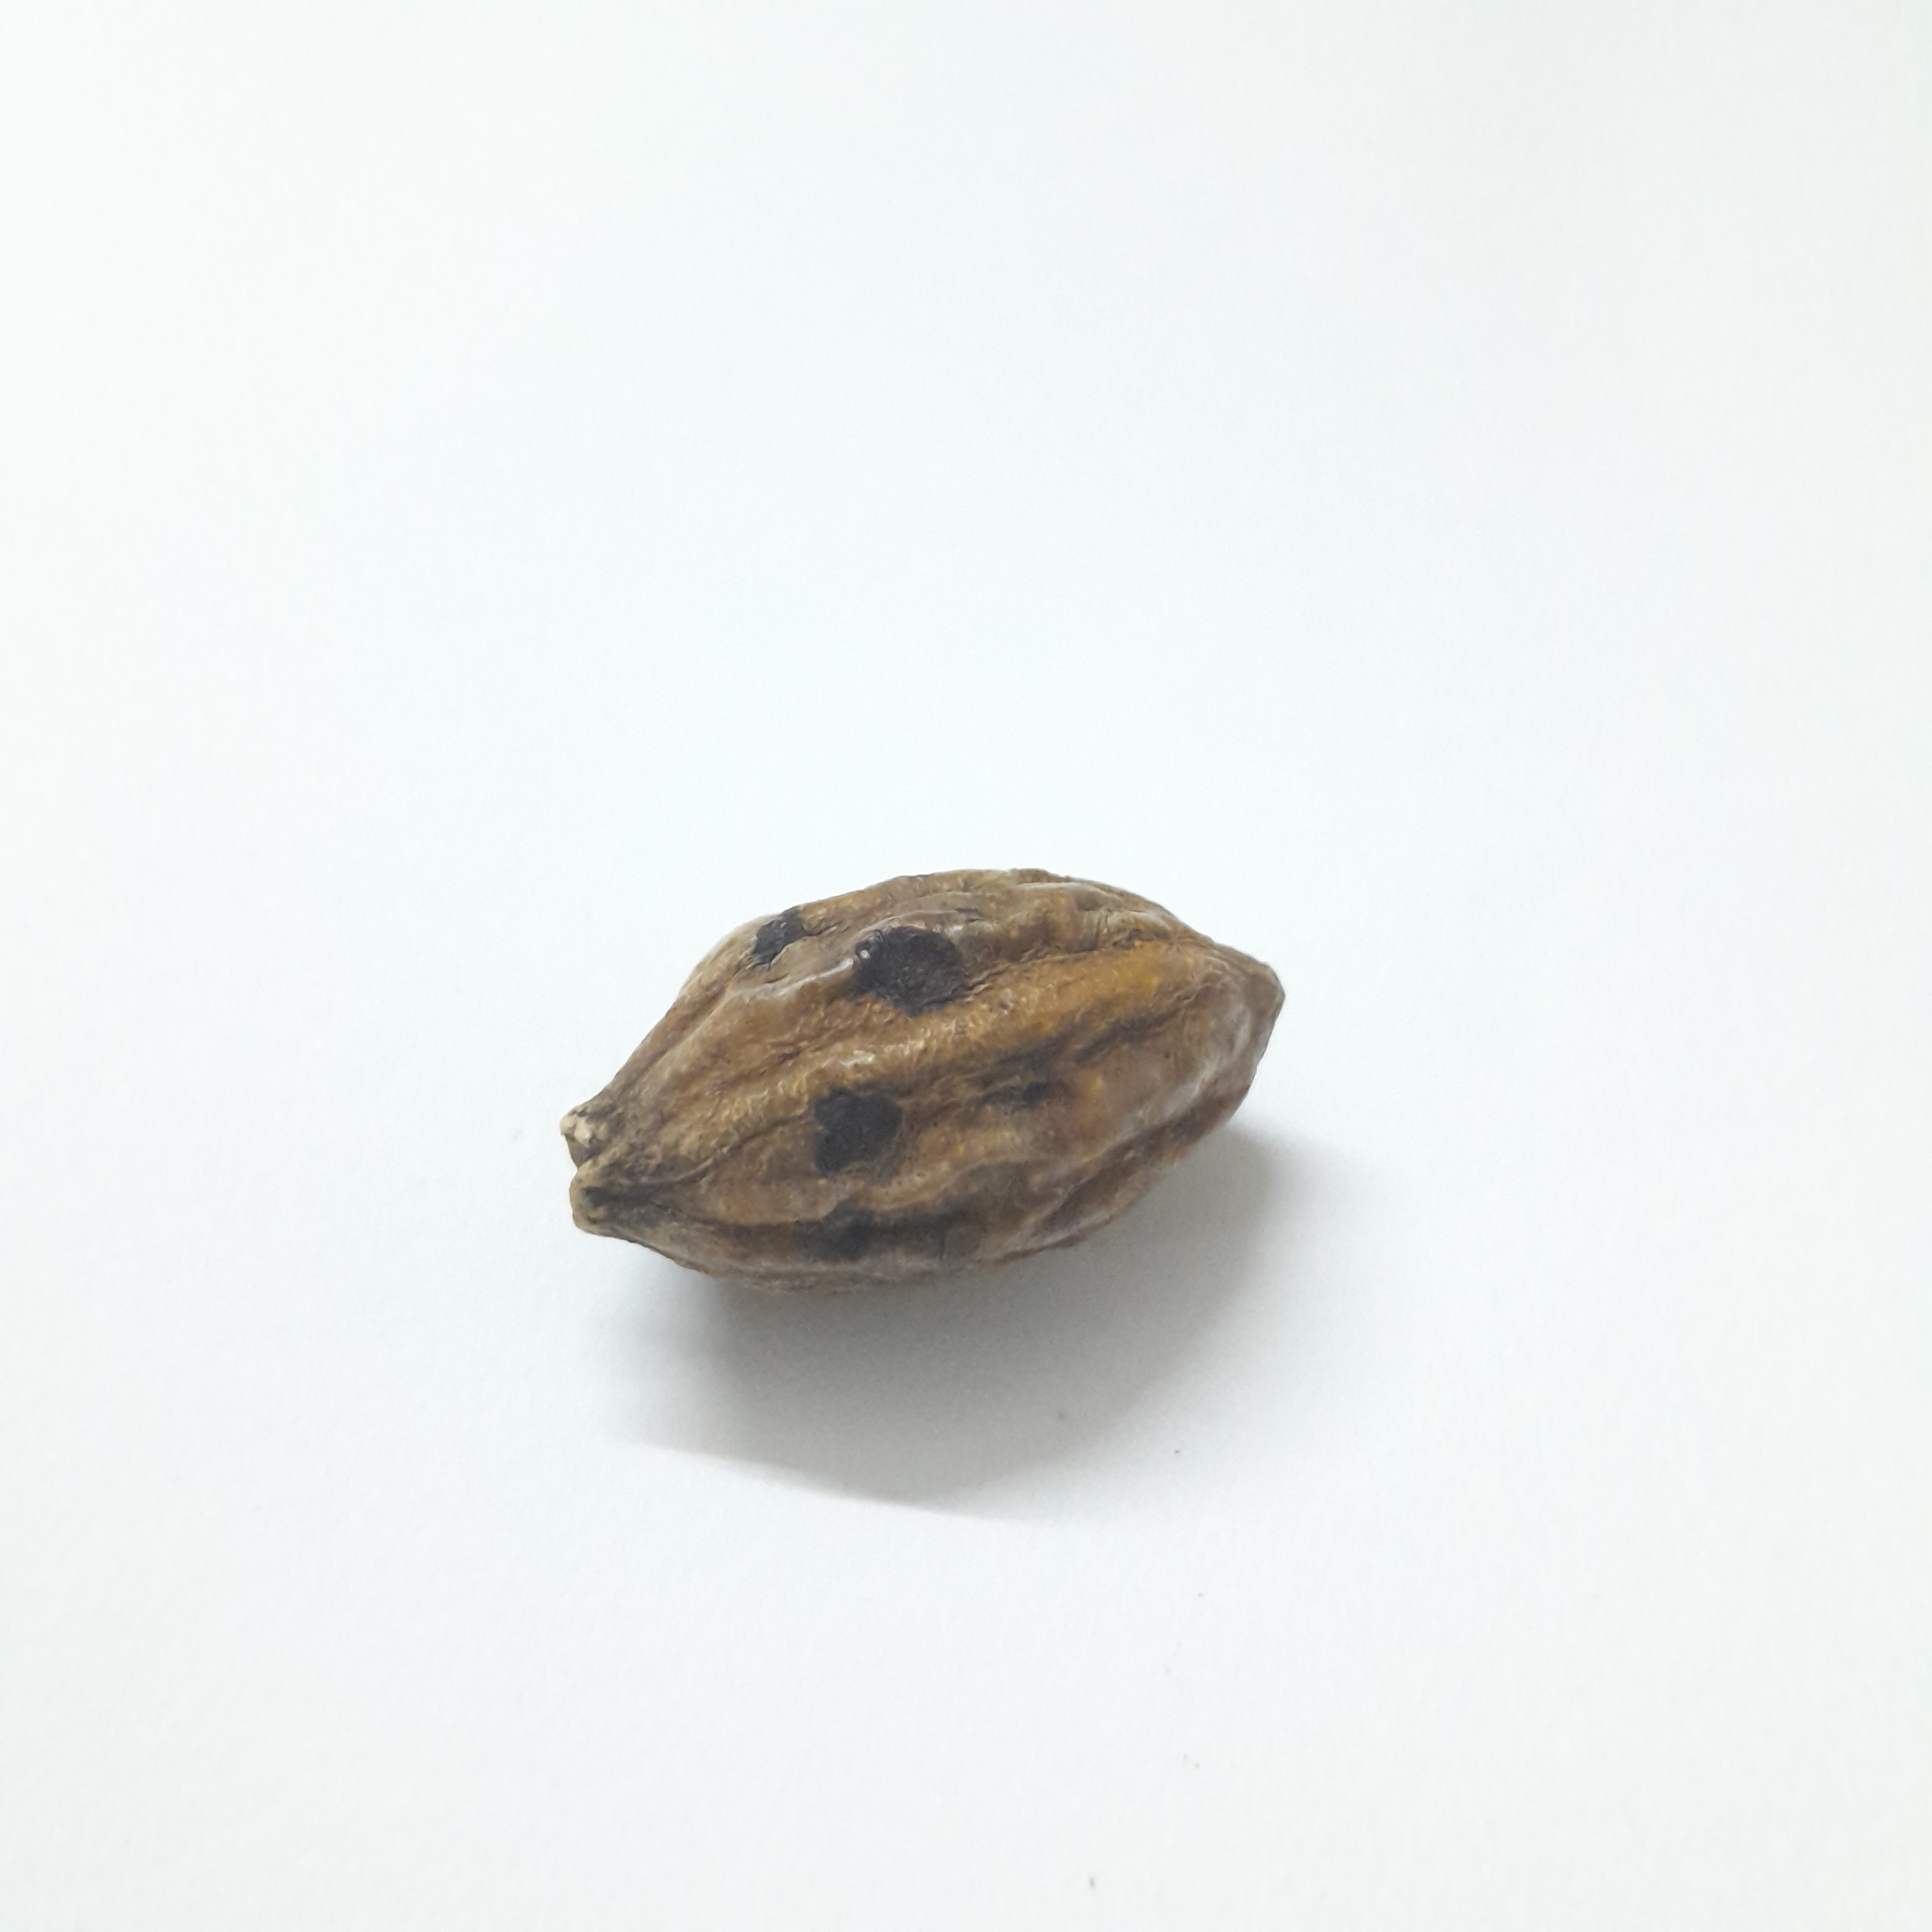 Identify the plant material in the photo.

hirdaa
